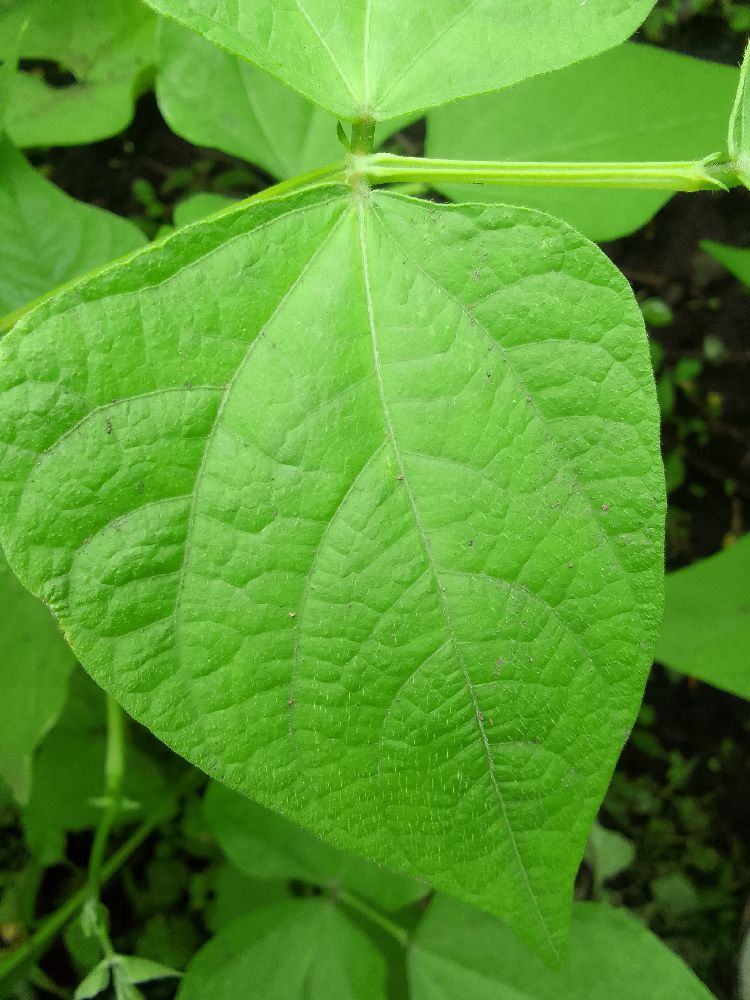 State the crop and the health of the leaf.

common bean, healthy
